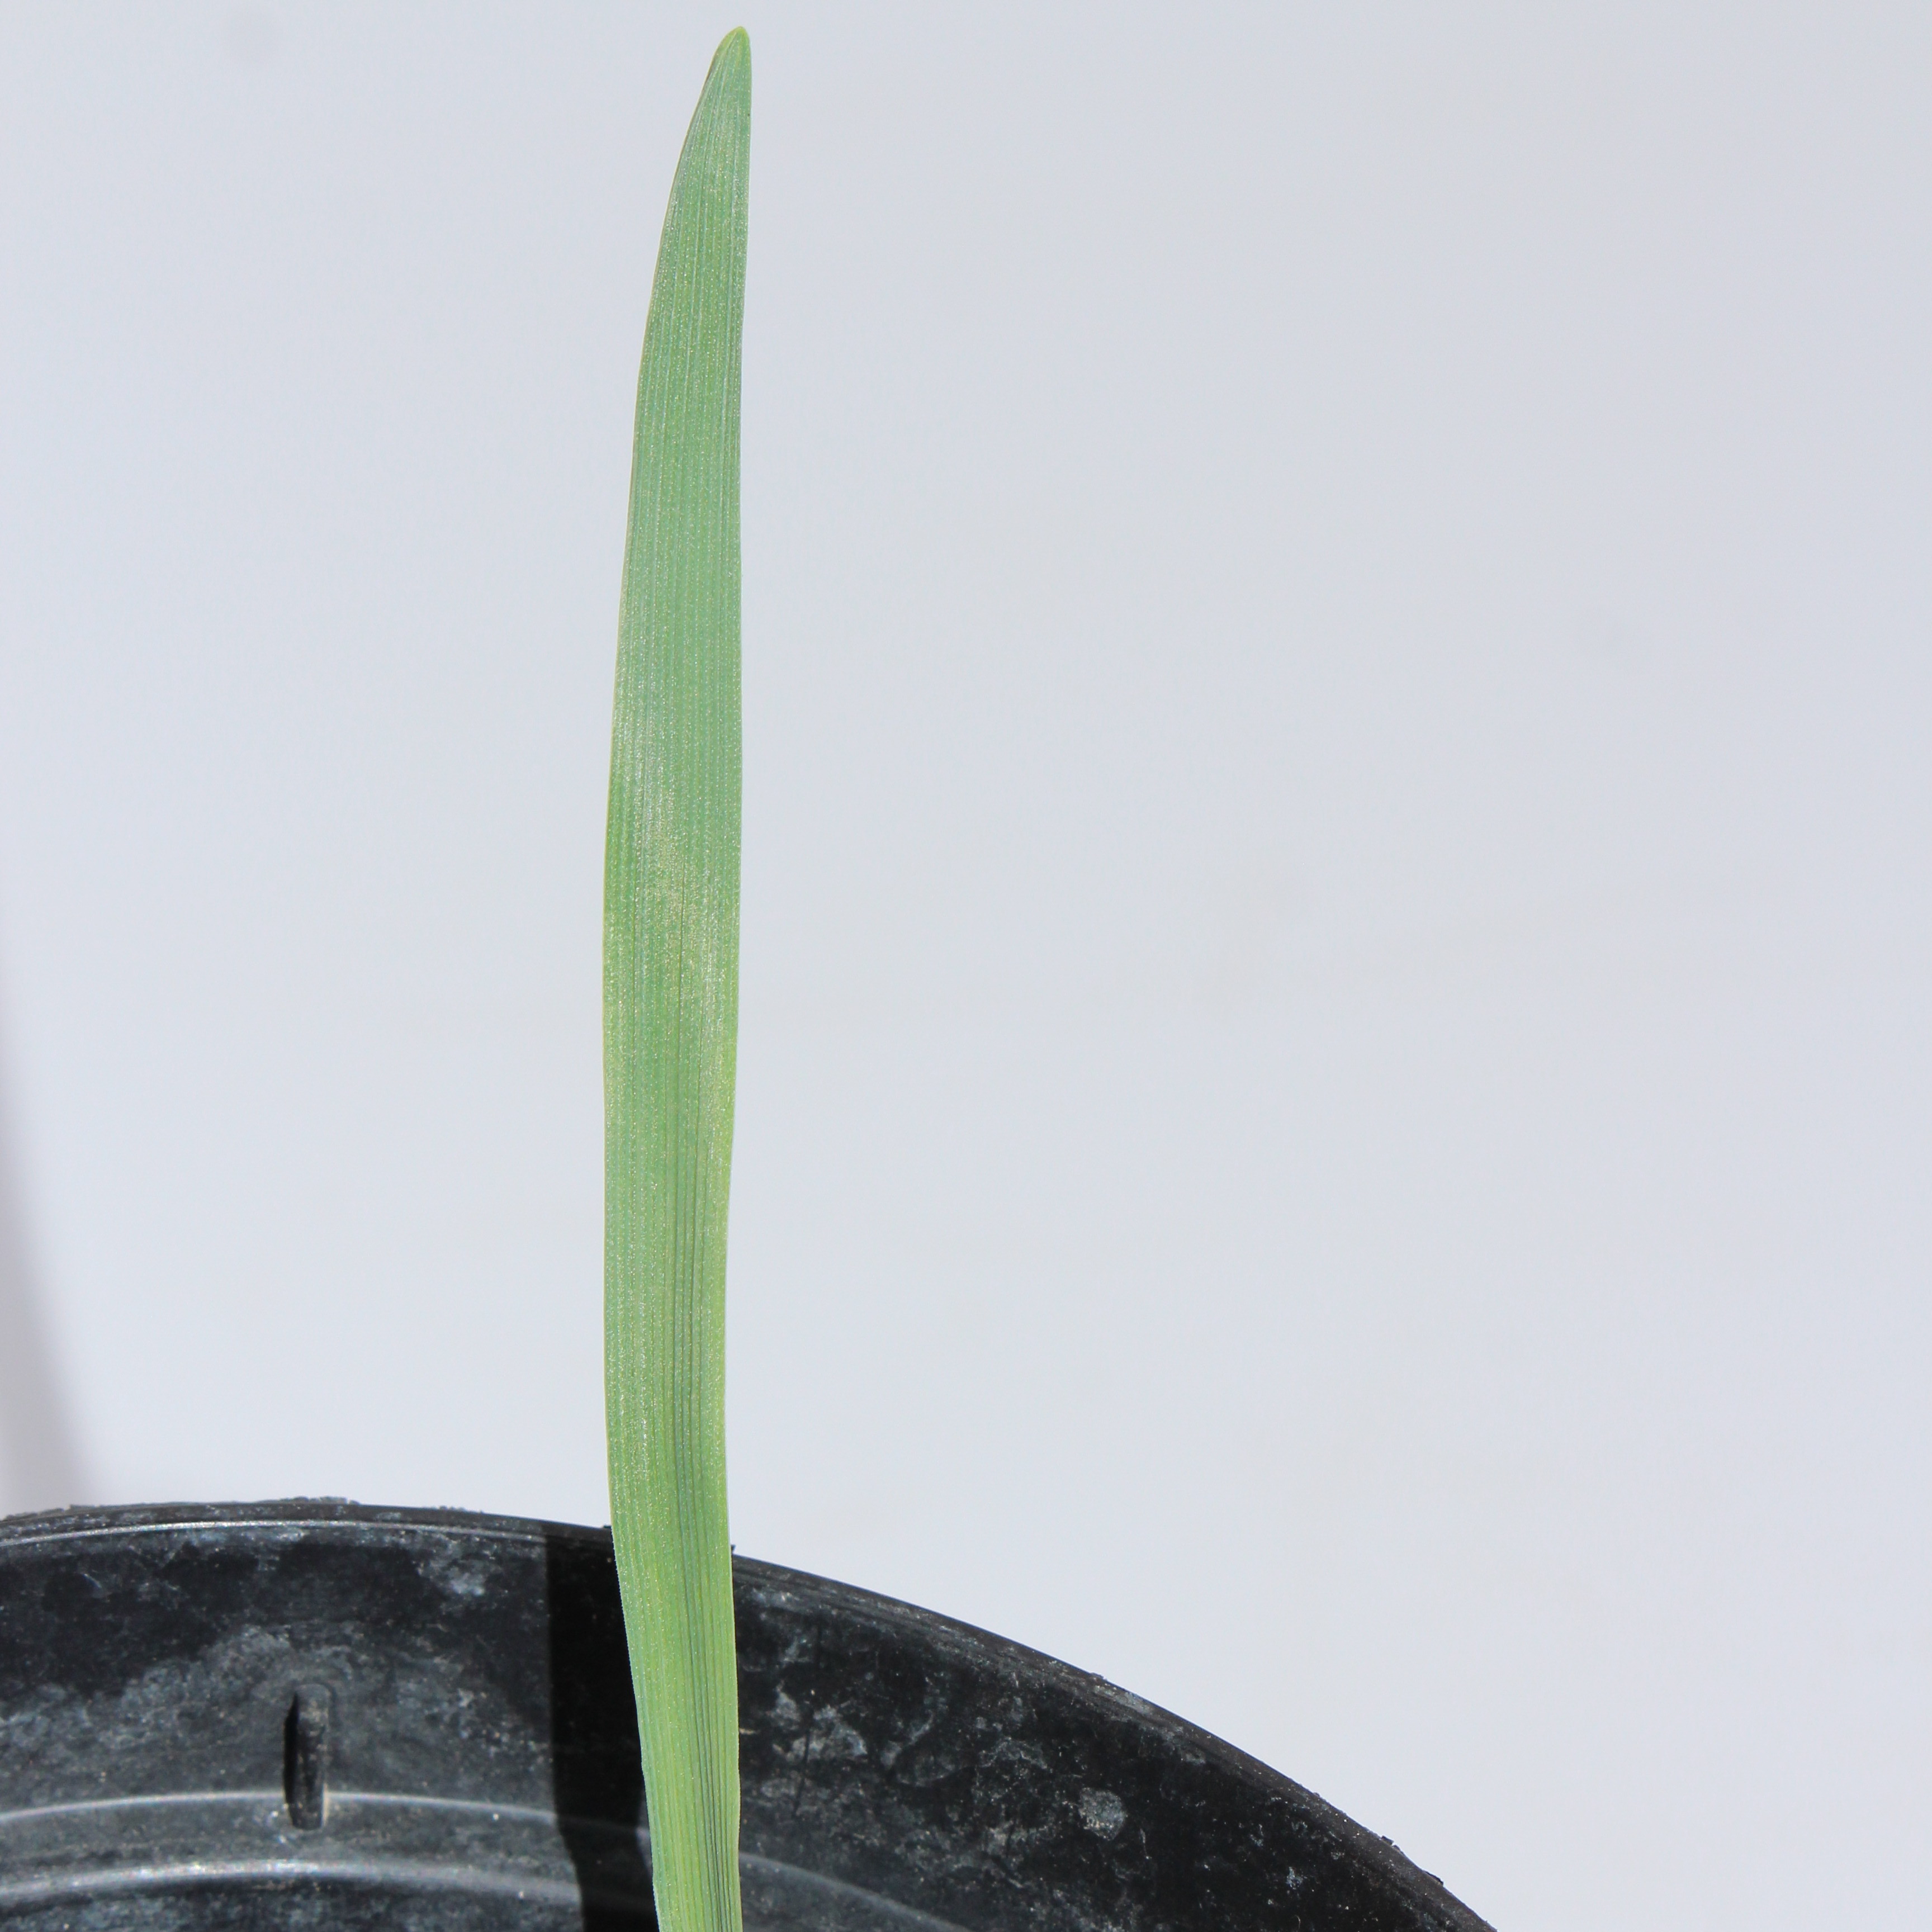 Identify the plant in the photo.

Avena sterilis
